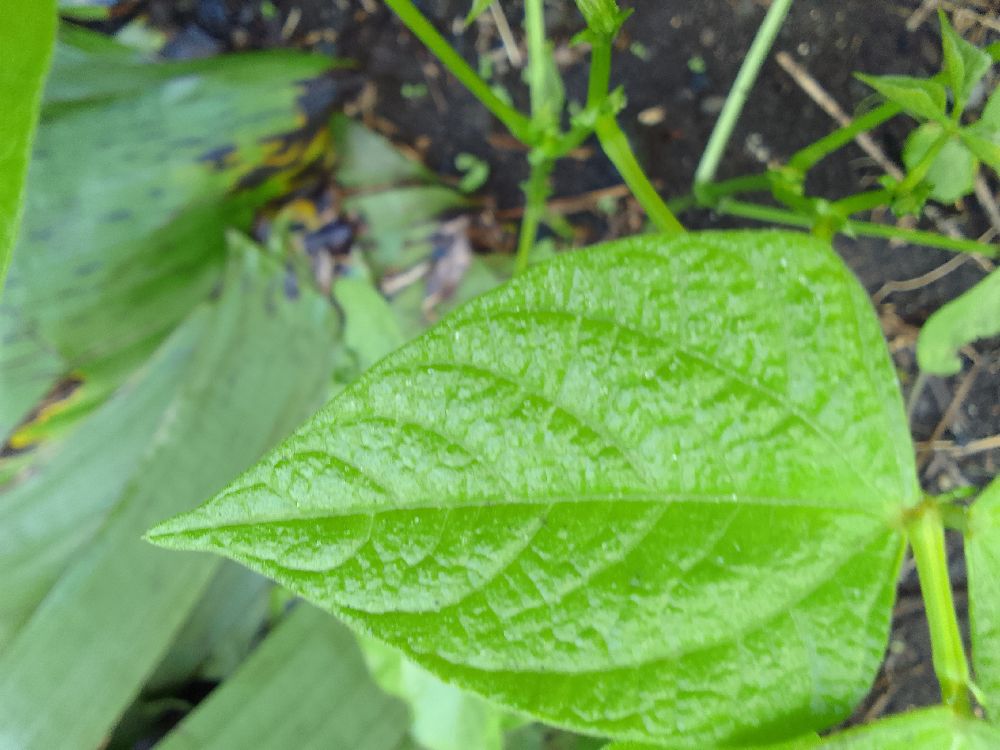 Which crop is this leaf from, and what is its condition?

common bean, healthy
